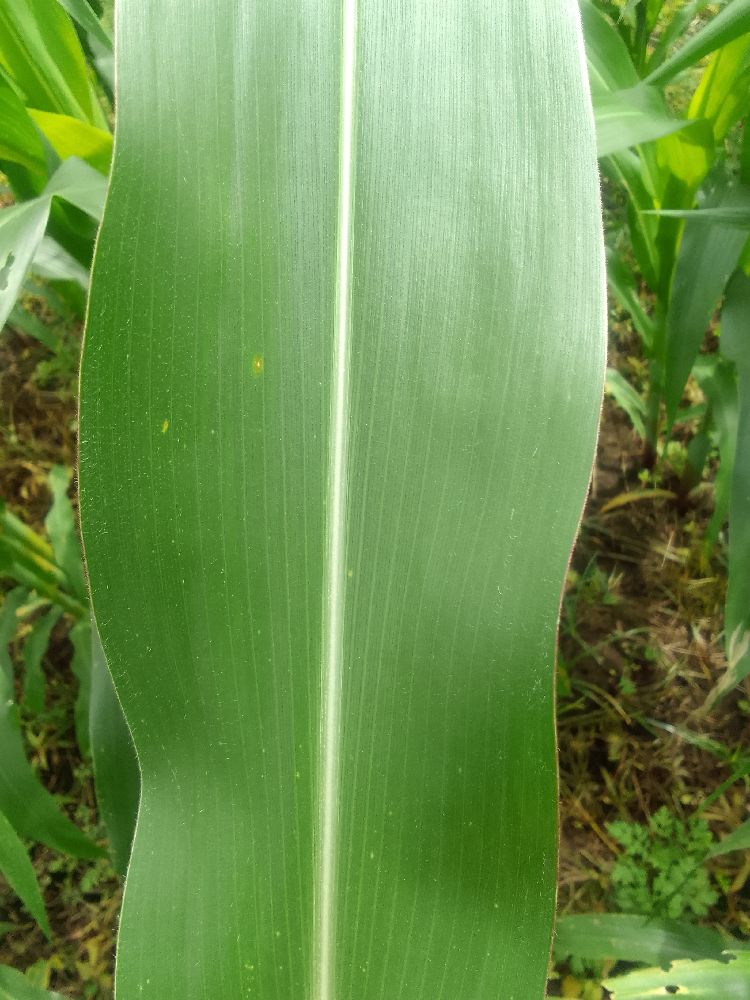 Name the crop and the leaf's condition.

maize, healthy
